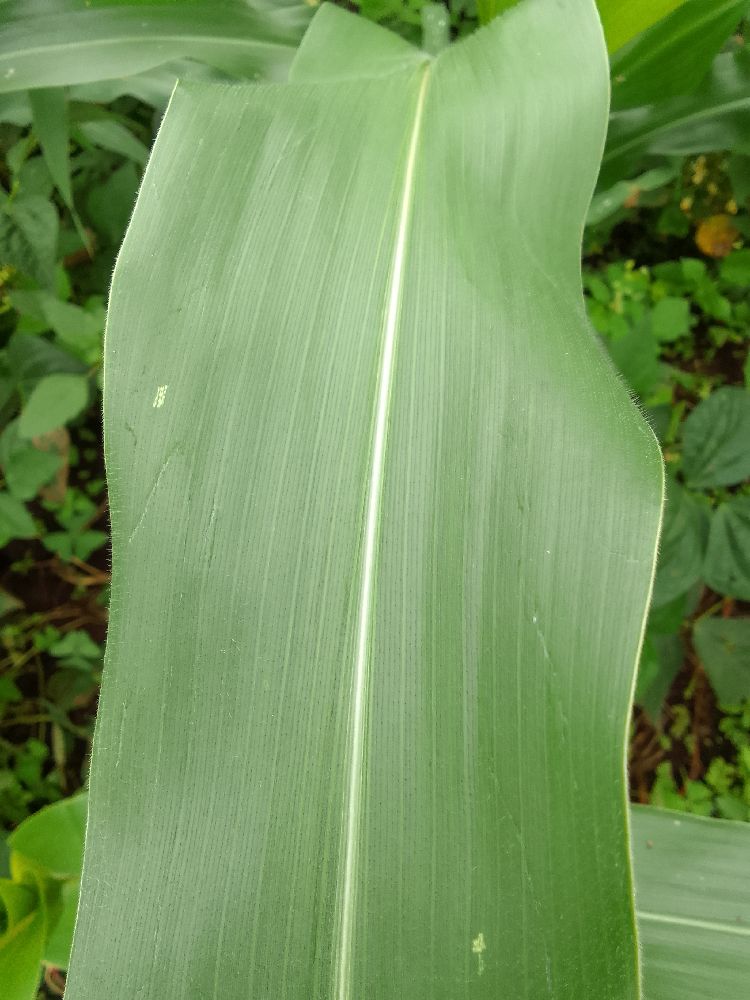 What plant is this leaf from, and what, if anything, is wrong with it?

maize, healthy
